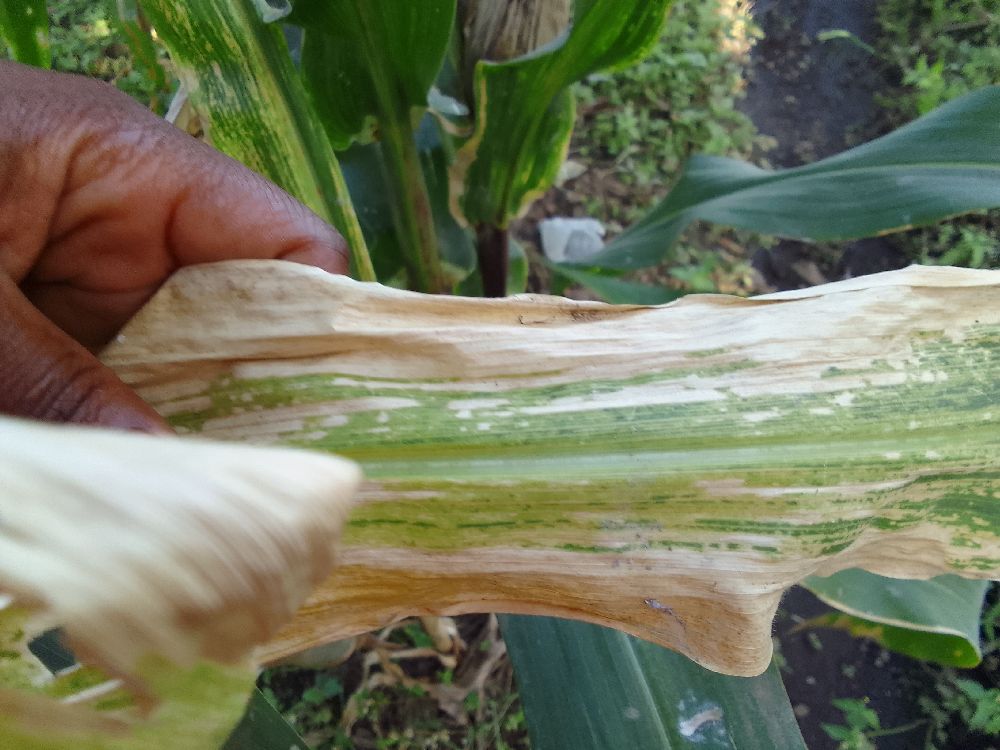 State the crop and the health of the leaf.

maize, maize lethal necrosis
